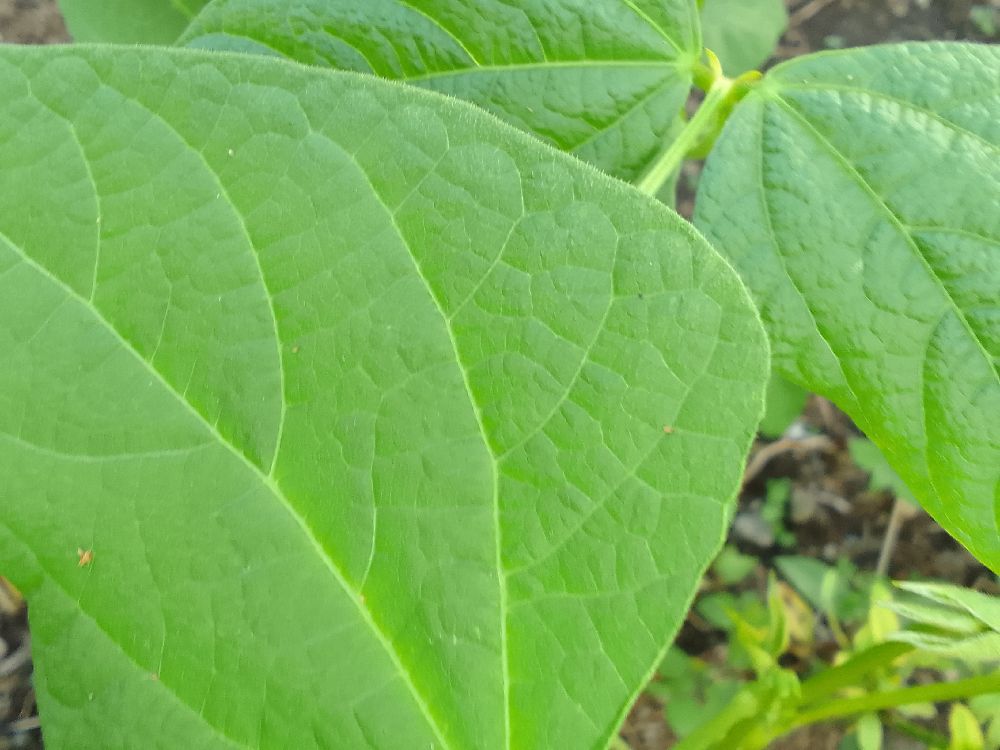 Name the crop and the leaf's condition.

common bean, healthy
